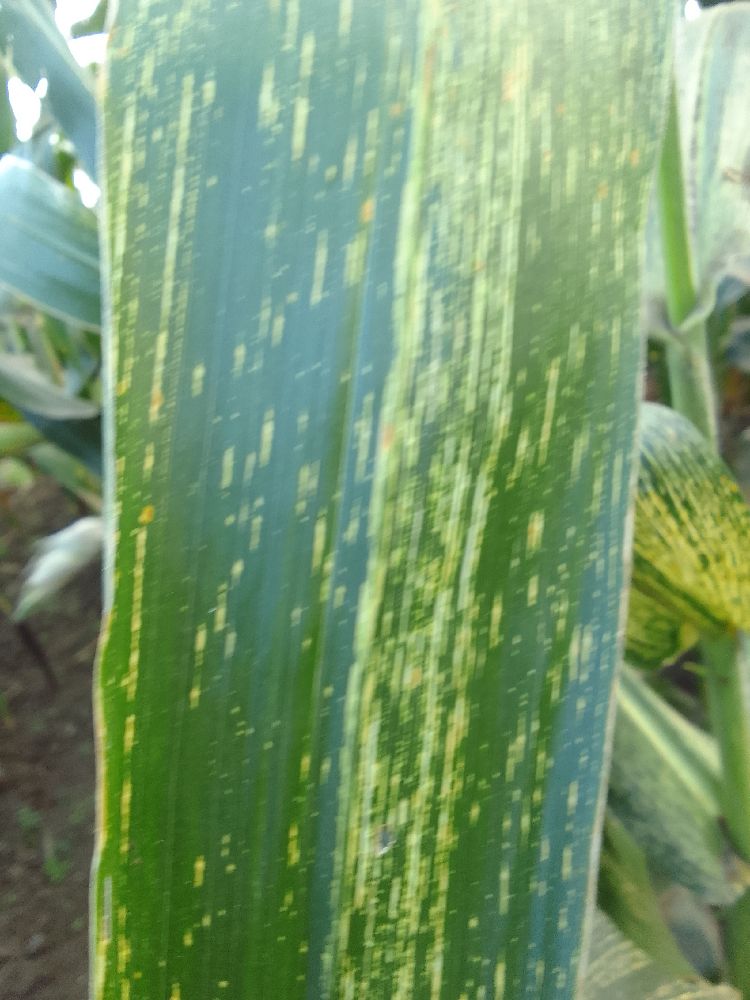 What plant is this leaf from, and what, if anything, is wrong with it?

maize, maize streak virus
